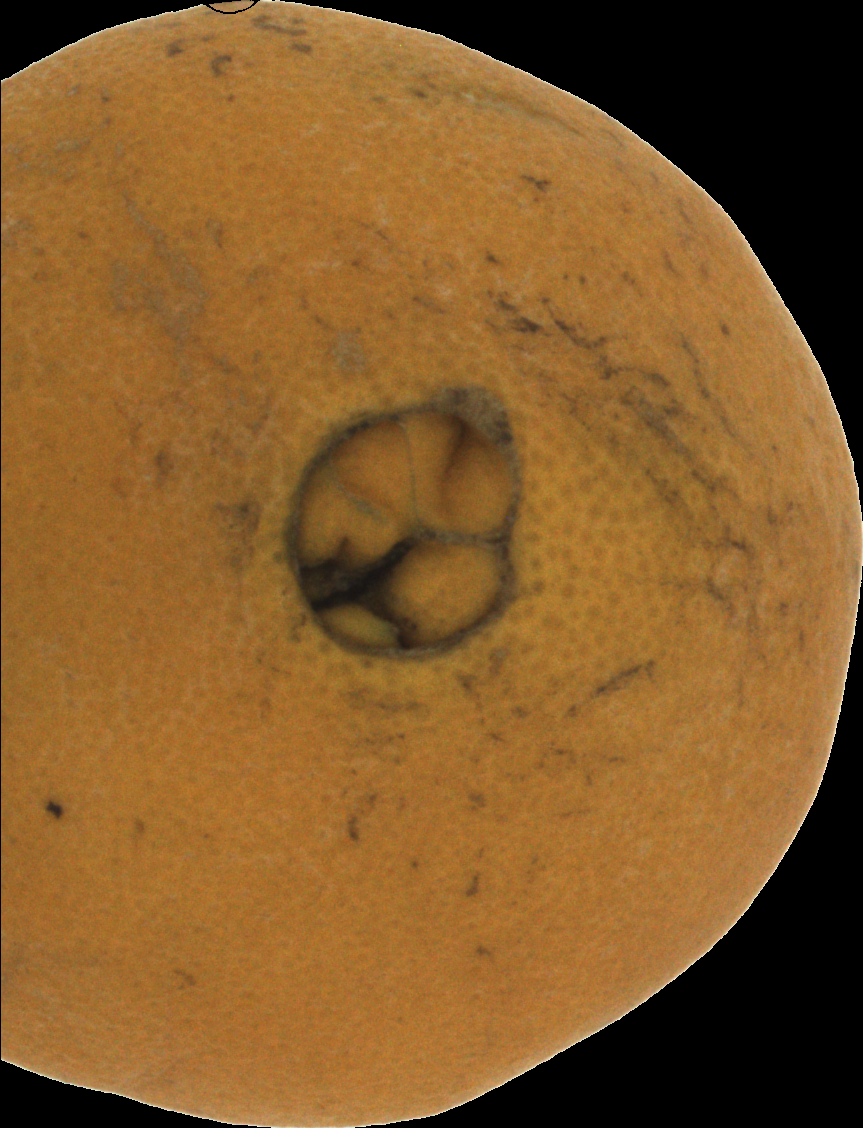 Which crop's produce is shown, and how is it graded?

orange, bad
